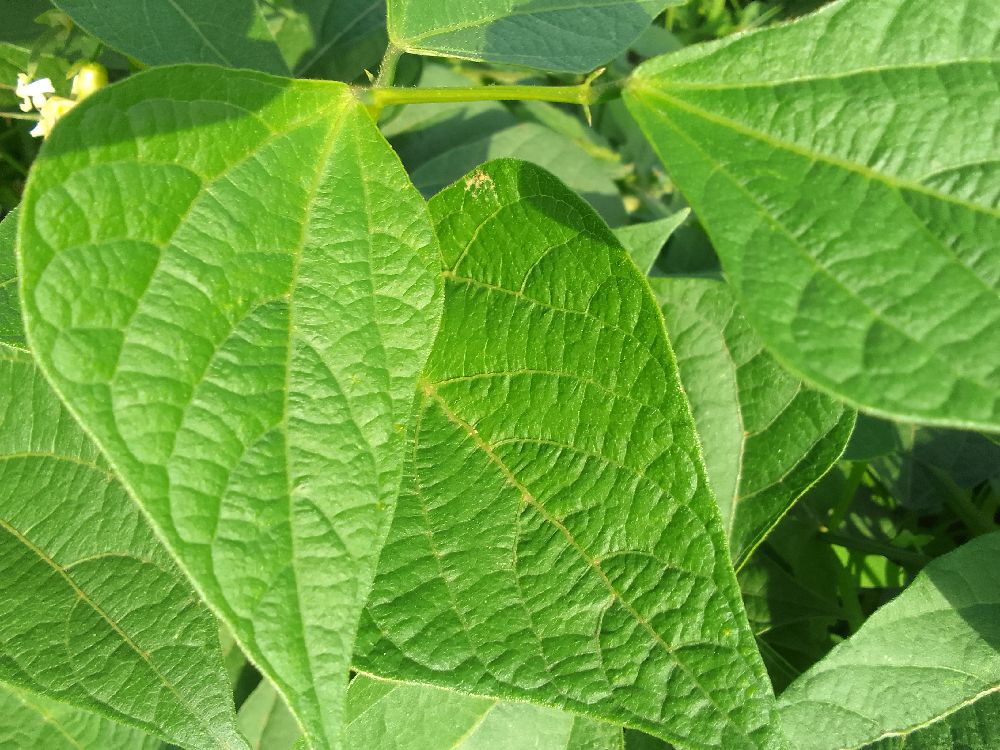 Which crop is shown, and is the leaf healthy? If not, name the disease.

common bean, healthy
